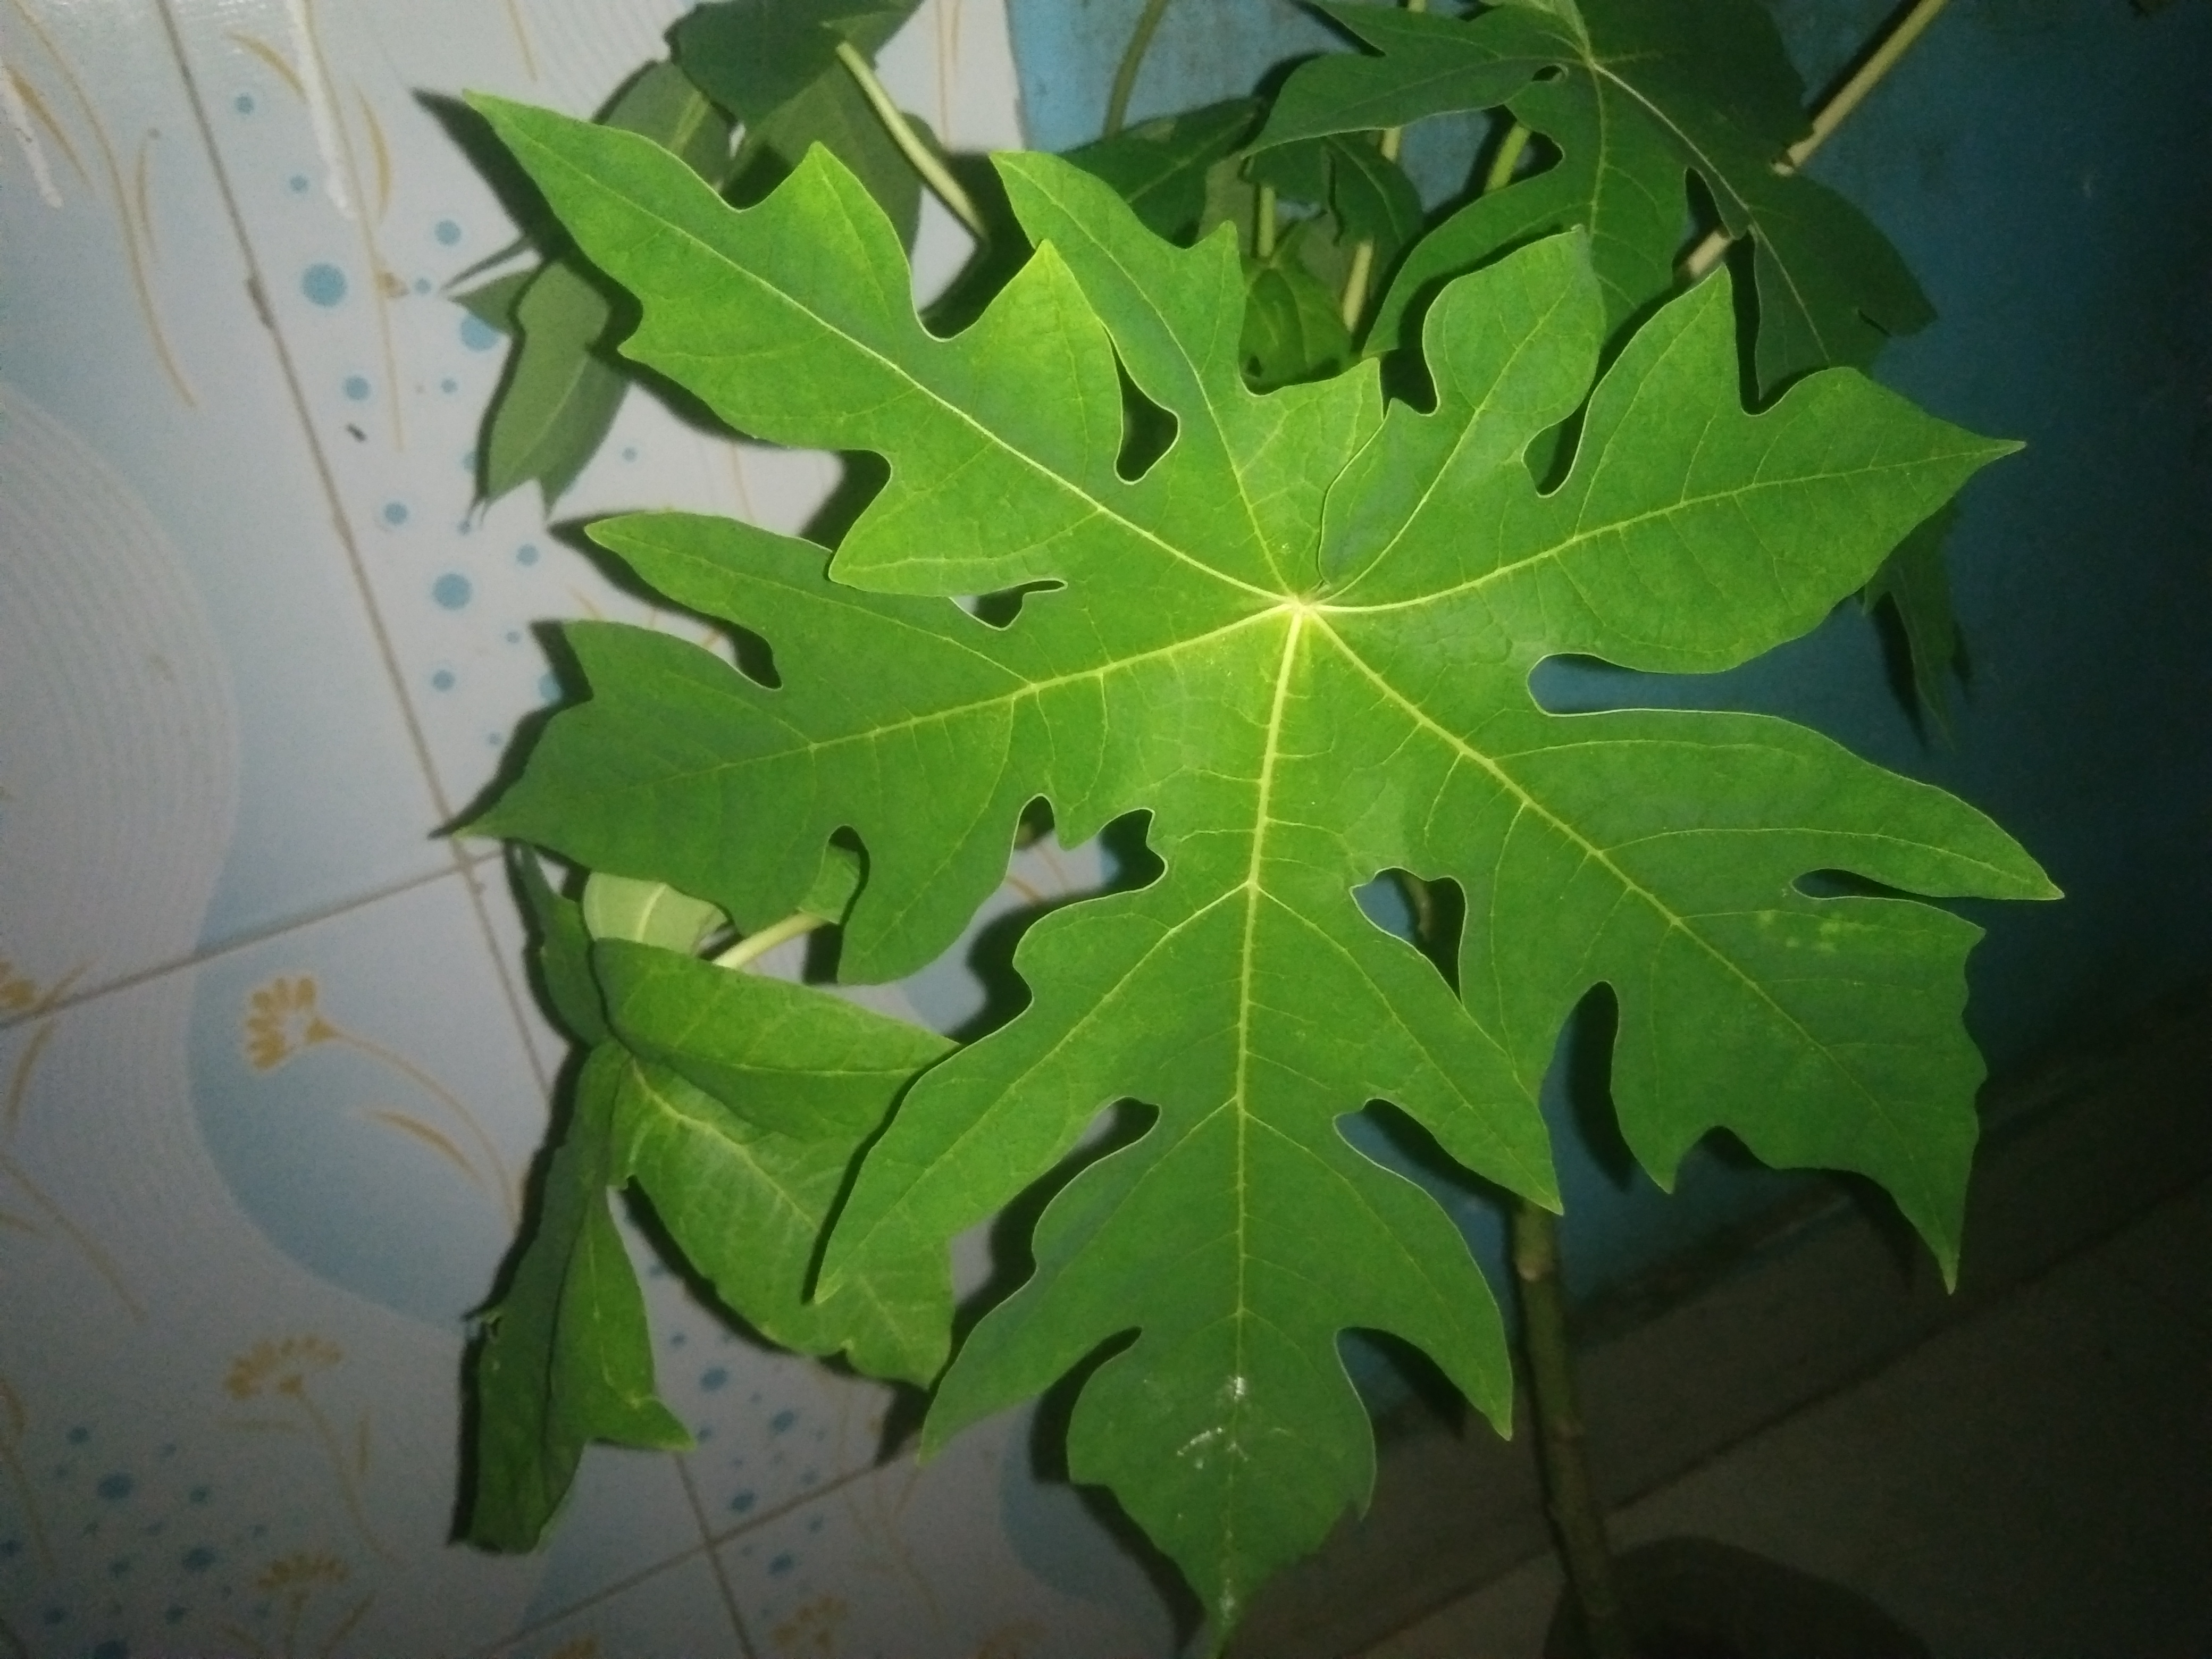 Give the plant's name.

papaya
